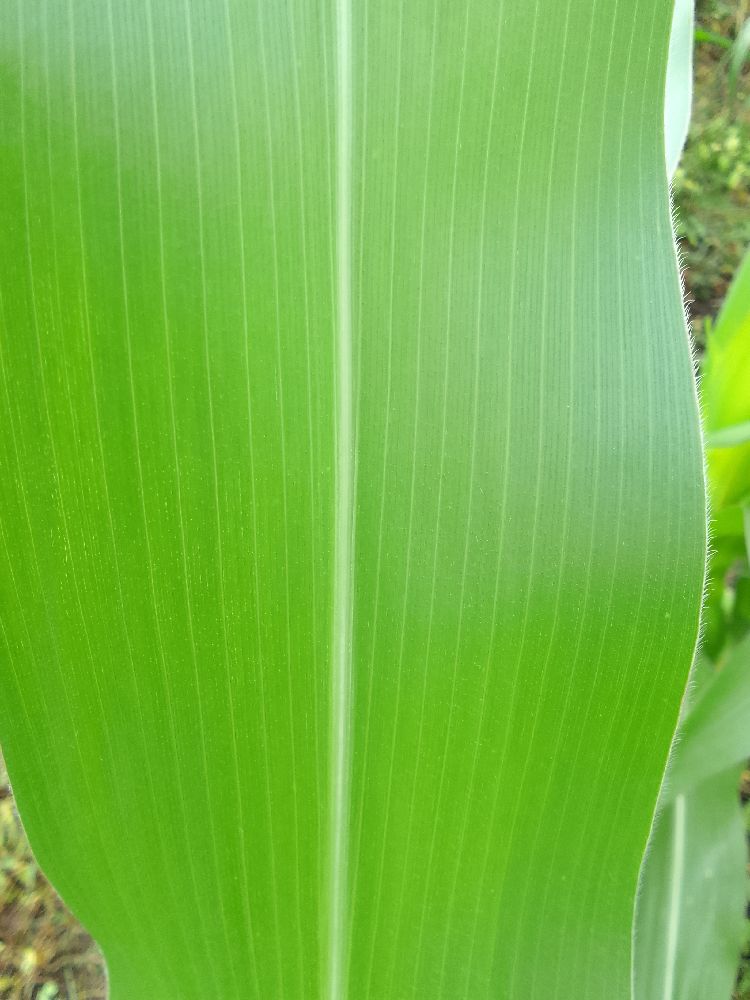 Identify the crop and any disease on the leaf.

maize, healthy
